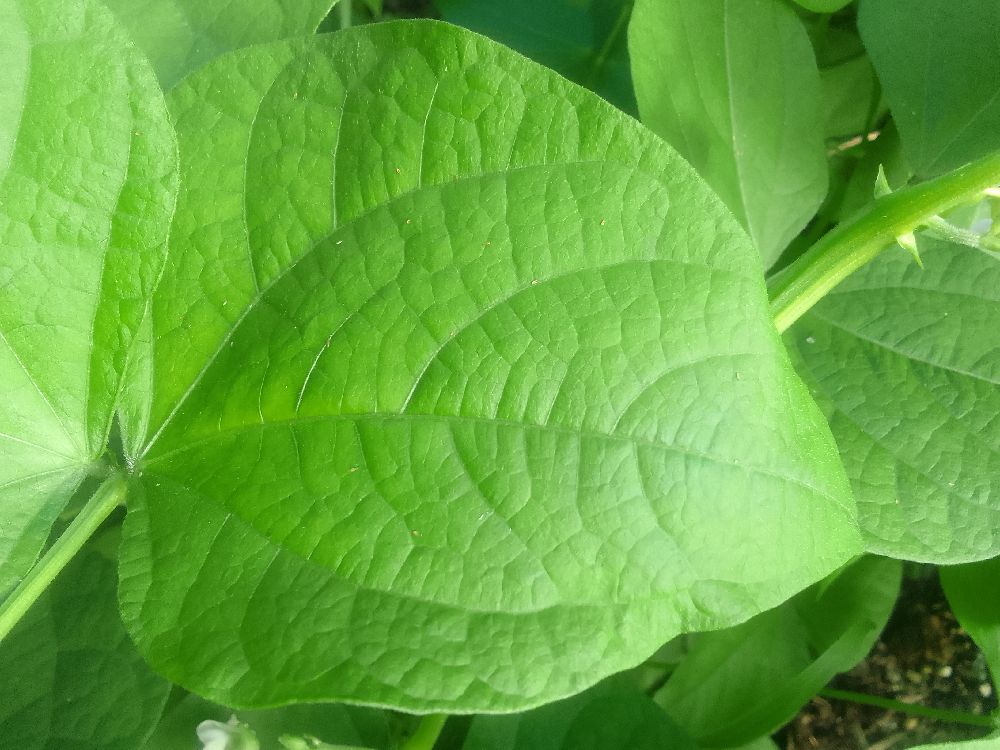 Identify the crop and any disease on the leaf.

common bean, healthy
